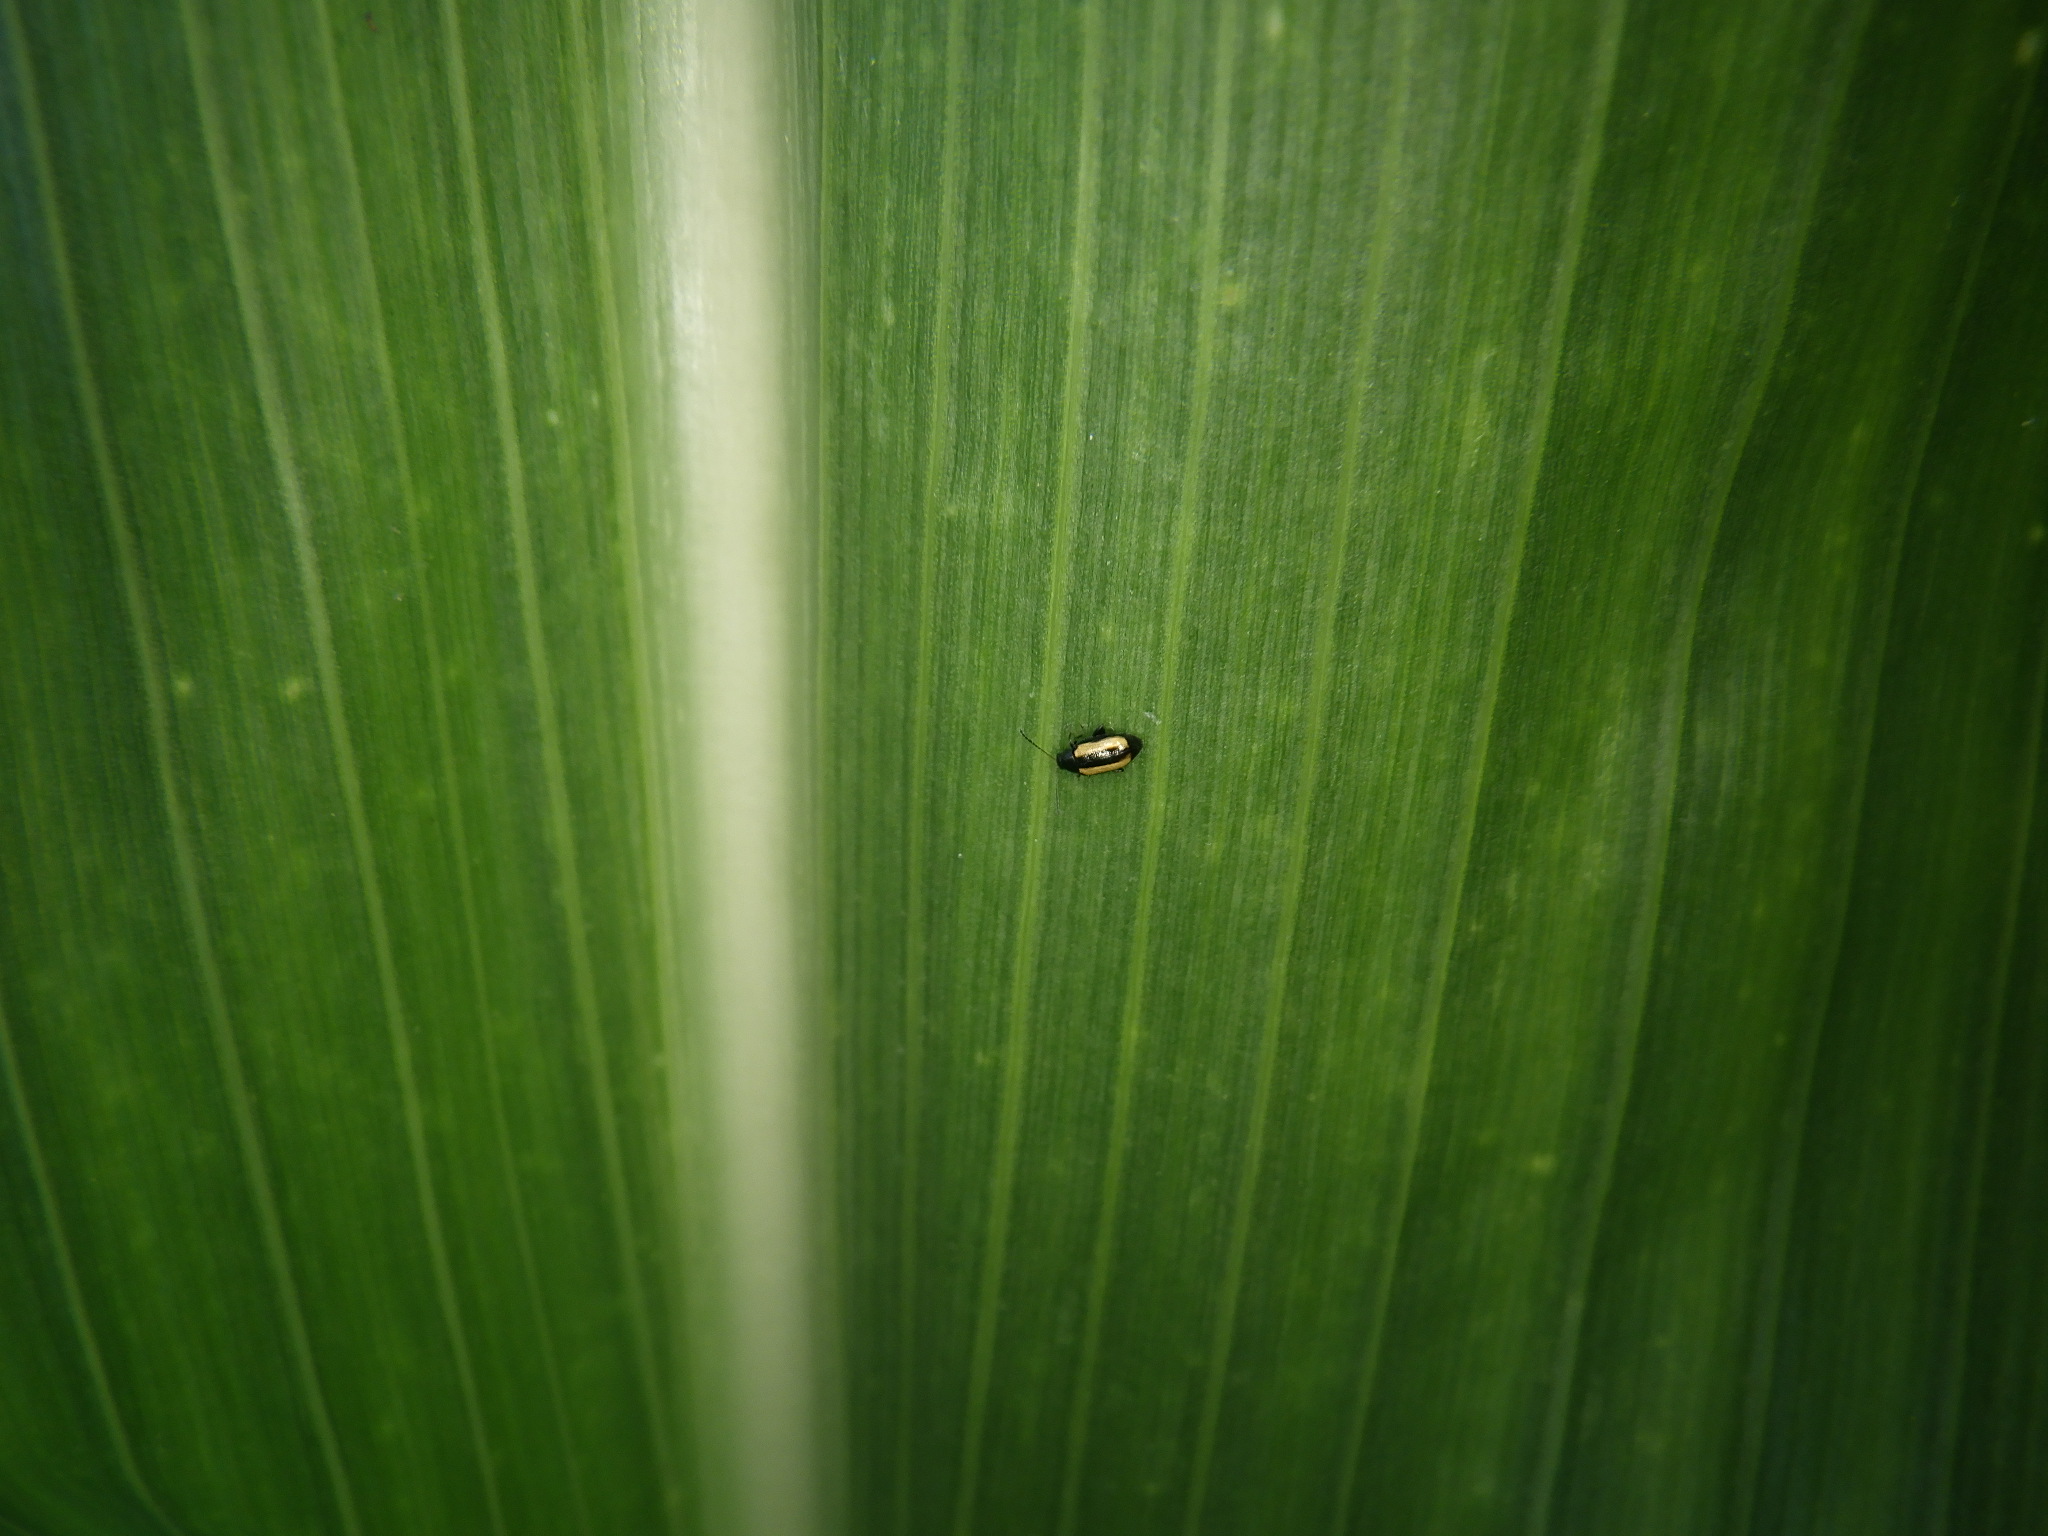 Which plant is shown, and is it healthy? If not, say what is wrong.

corn, phyllotreta armoraciae
